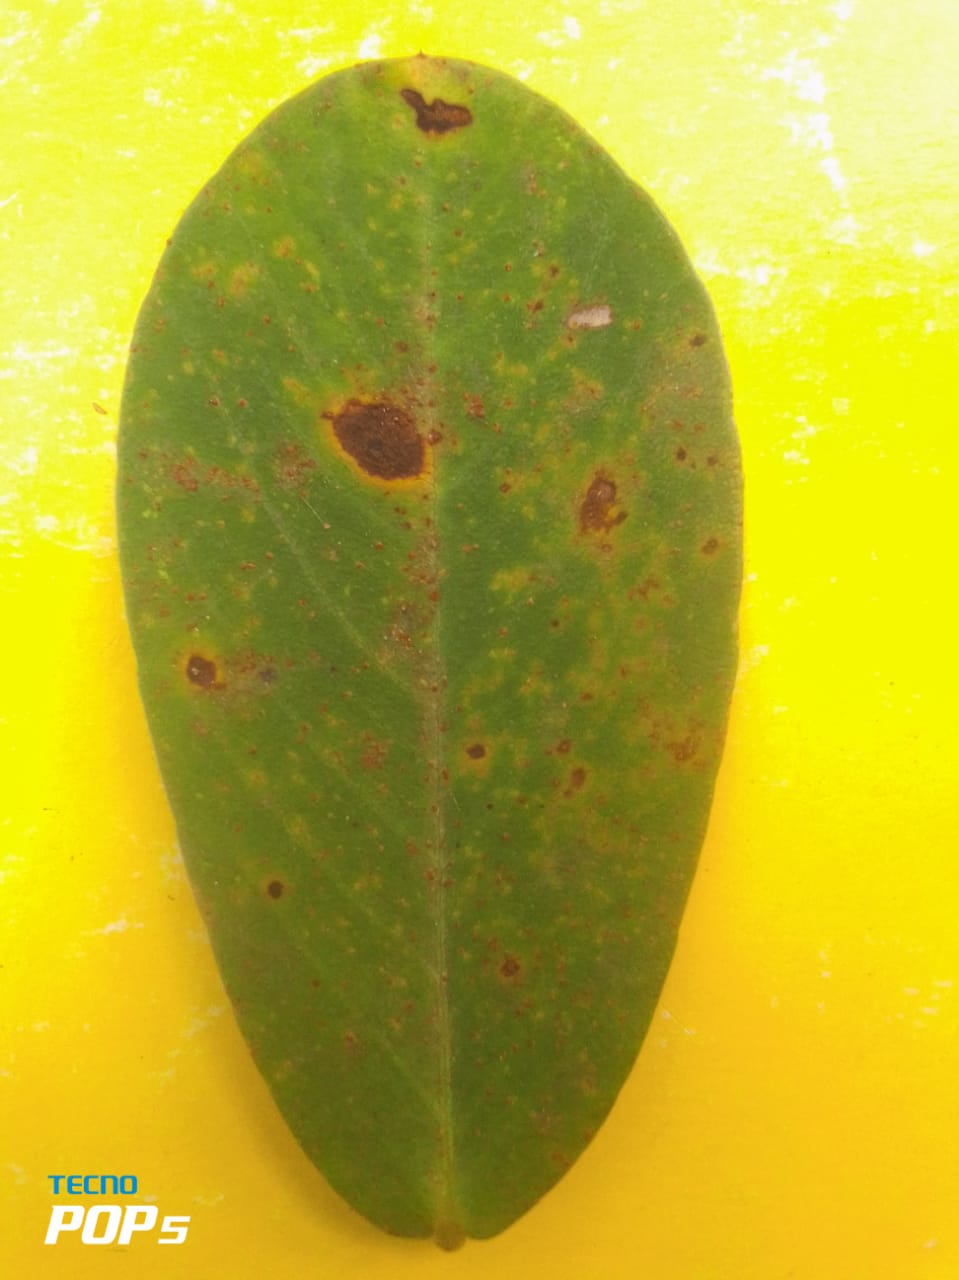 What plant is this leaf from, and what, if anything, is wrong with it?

peanut, passalora arachidicola
